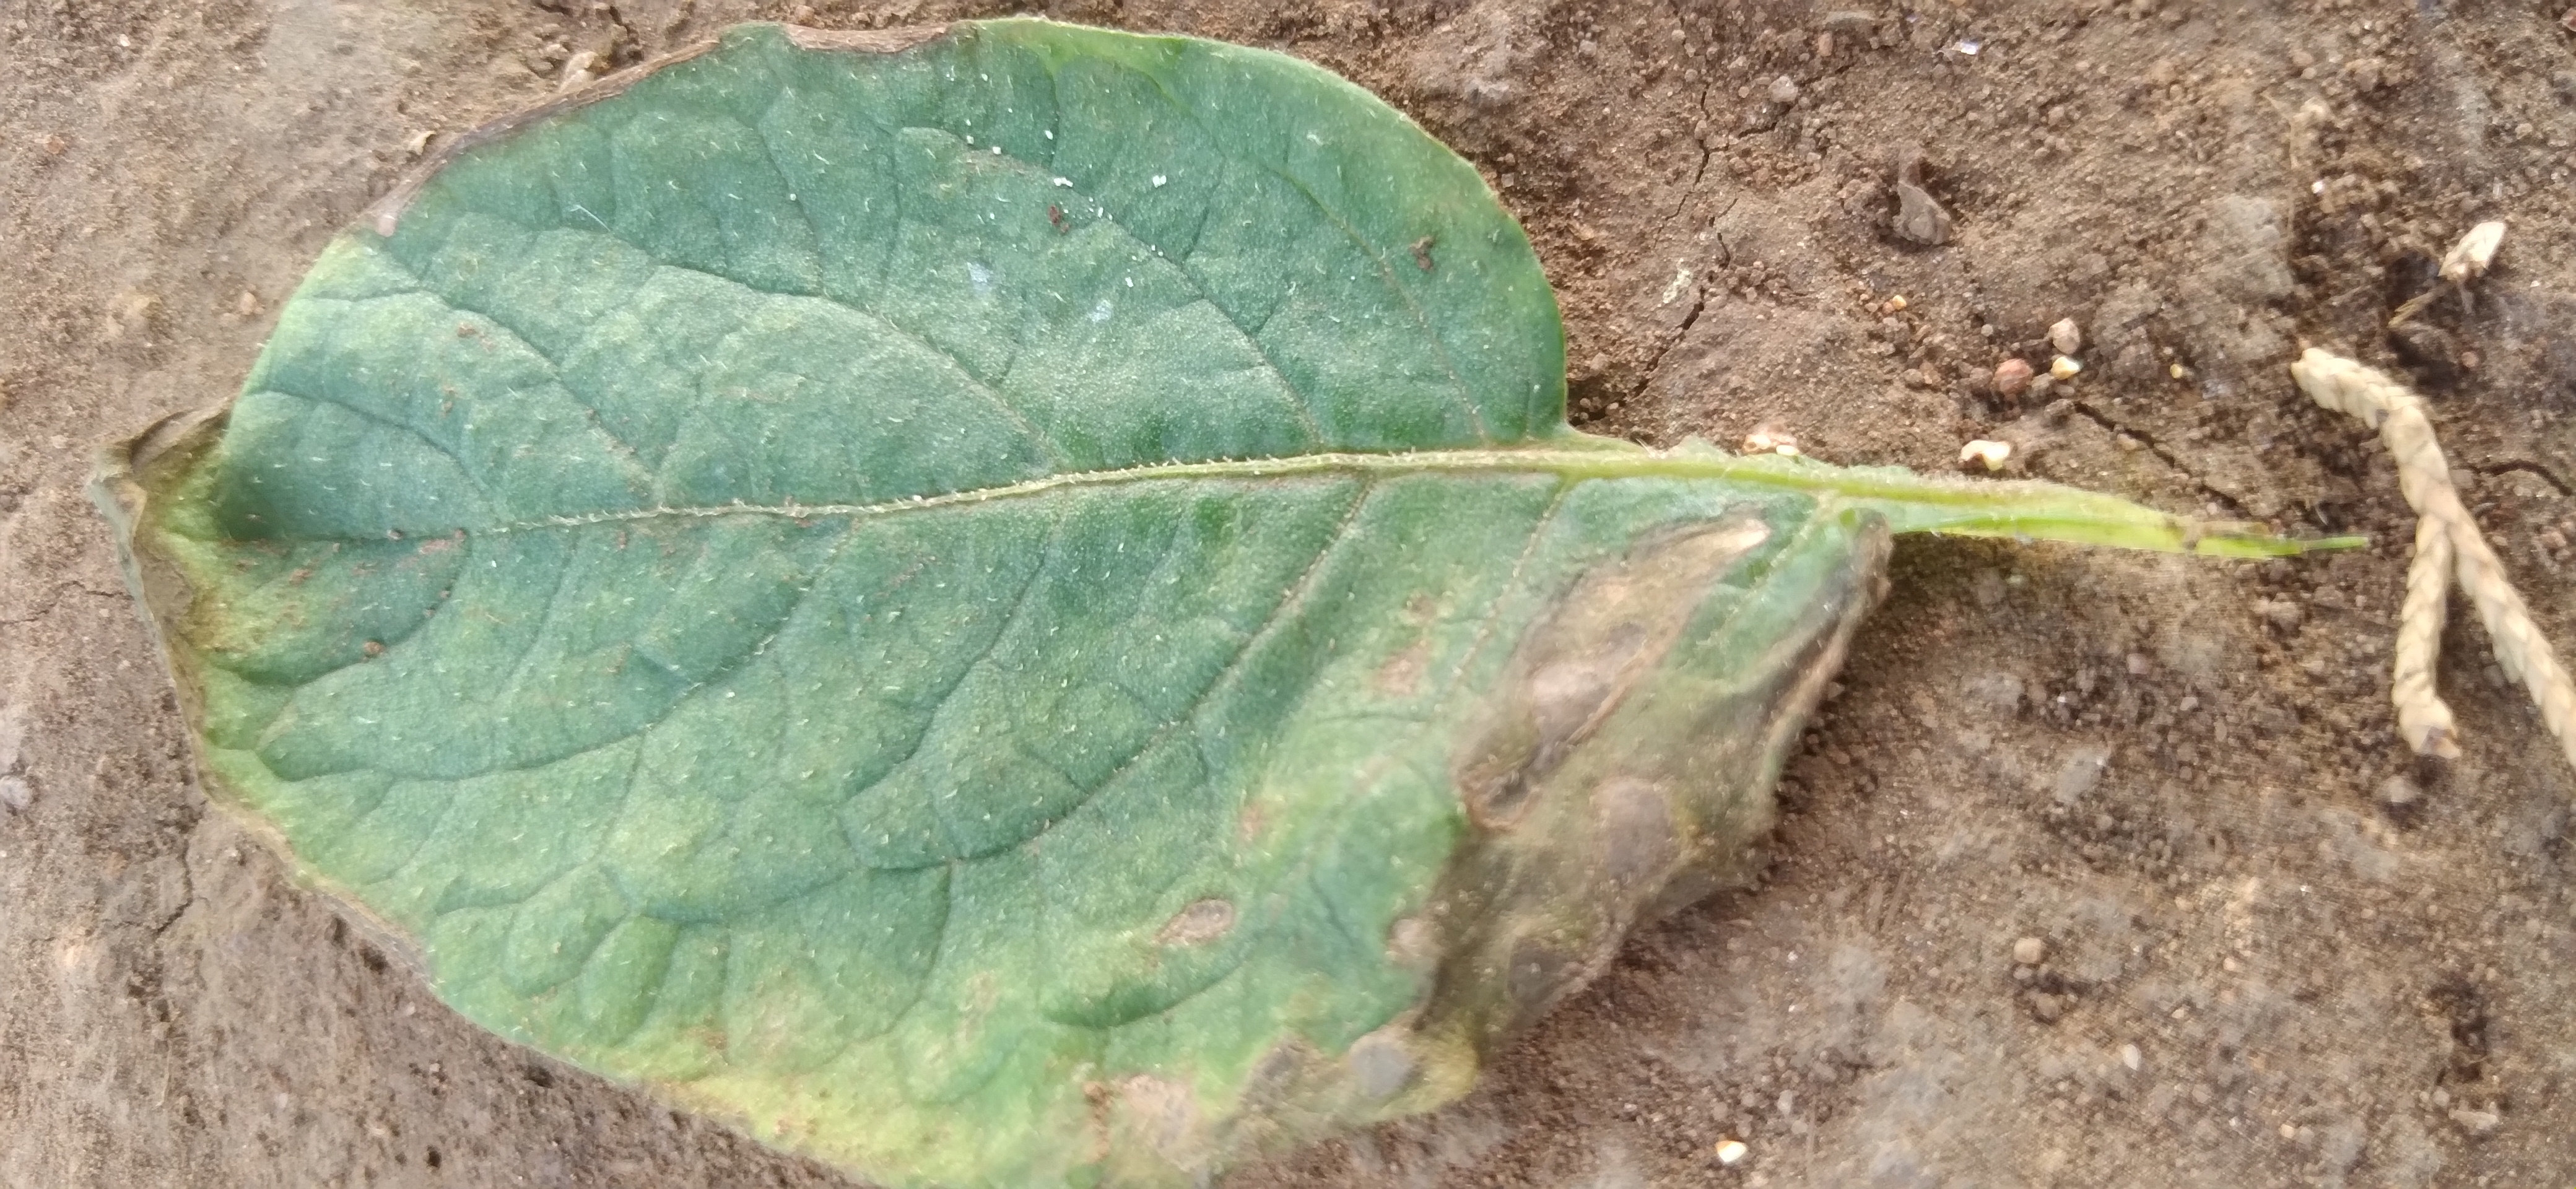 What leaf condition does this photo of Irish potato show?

early blight
